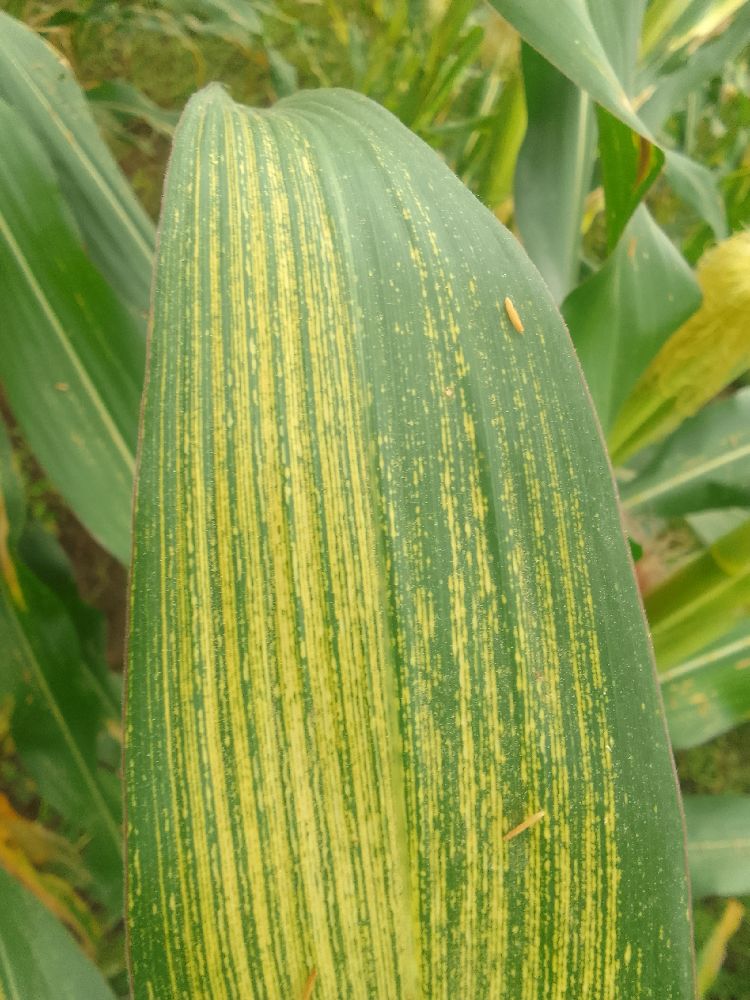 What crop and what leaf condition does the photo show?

maize, maize streak virus
